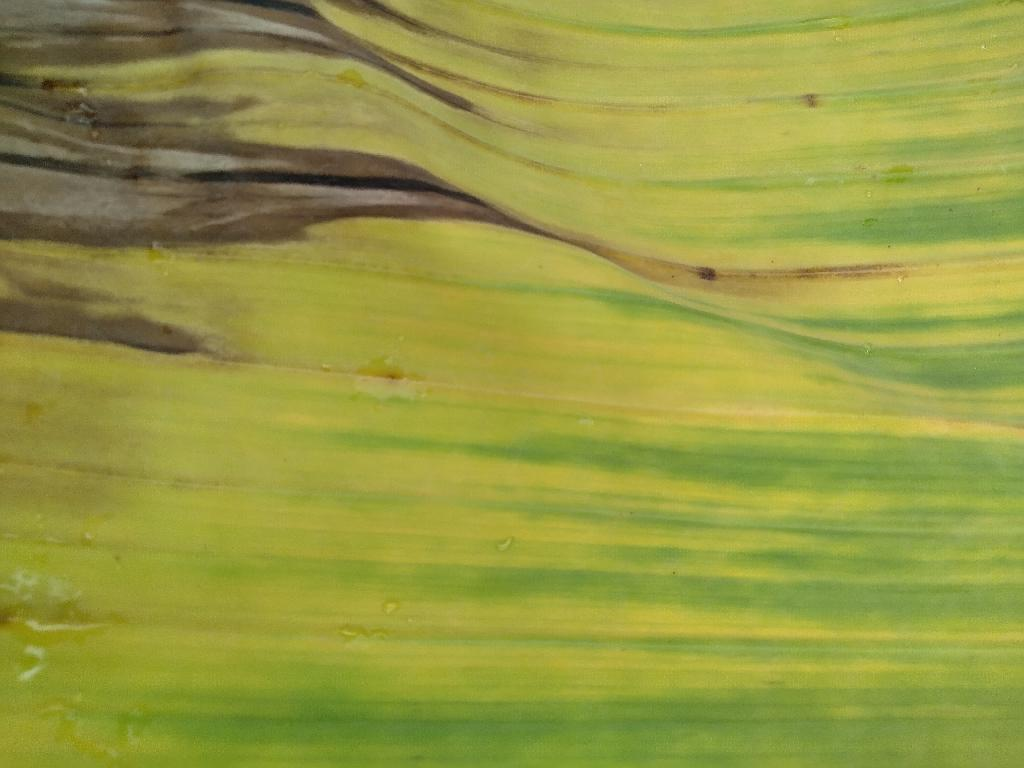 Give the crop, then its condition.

banana, fusarium wilt race 1
